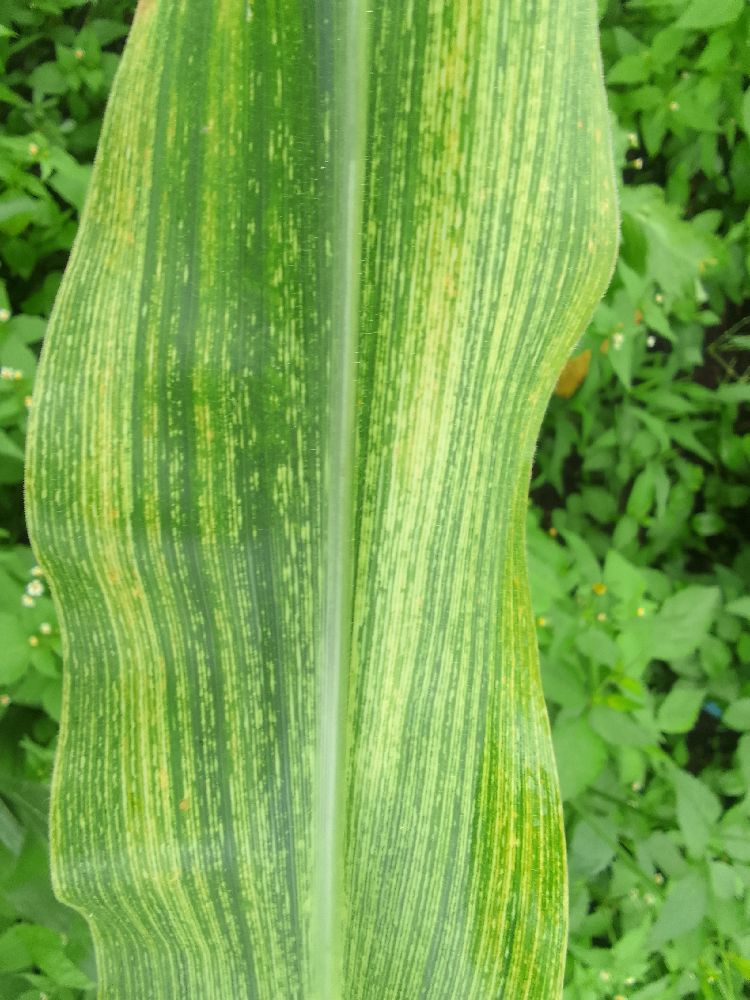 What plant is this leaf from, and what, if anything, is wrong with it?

maize, maize streak virus
